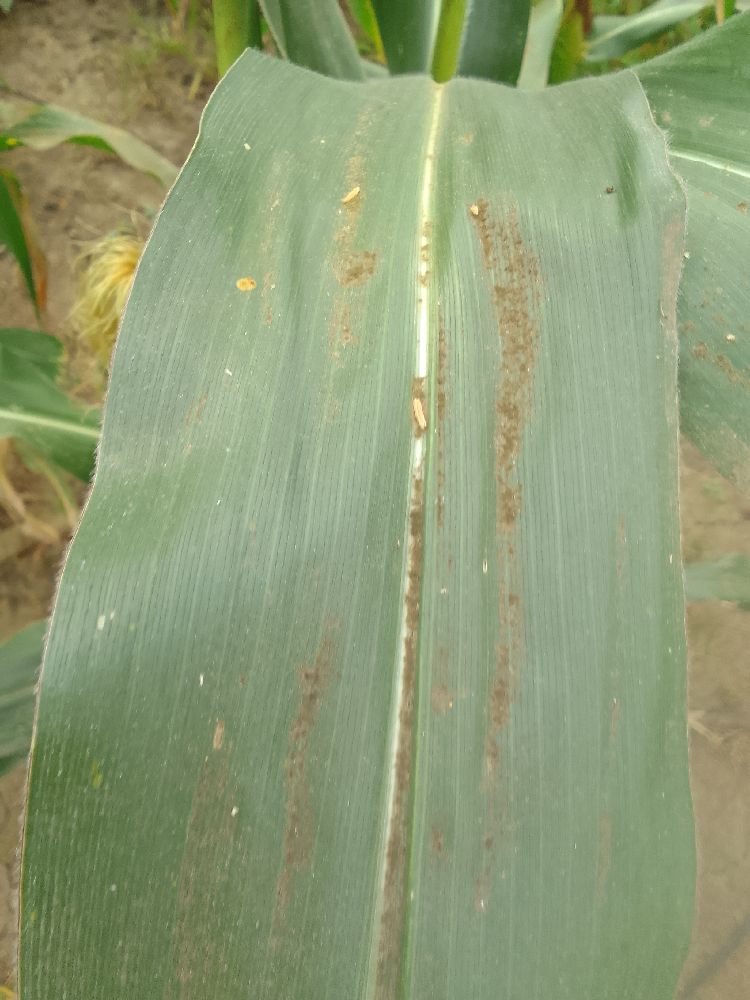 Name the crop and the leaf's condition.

maize, healthy
